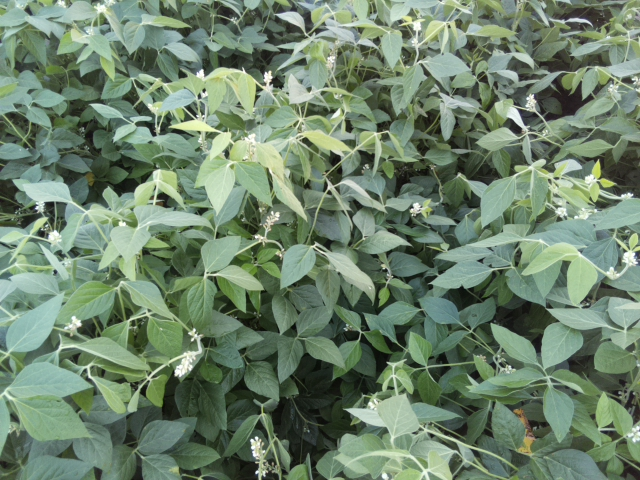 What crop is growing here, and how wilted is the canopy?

soybean, leaves with no wilting
